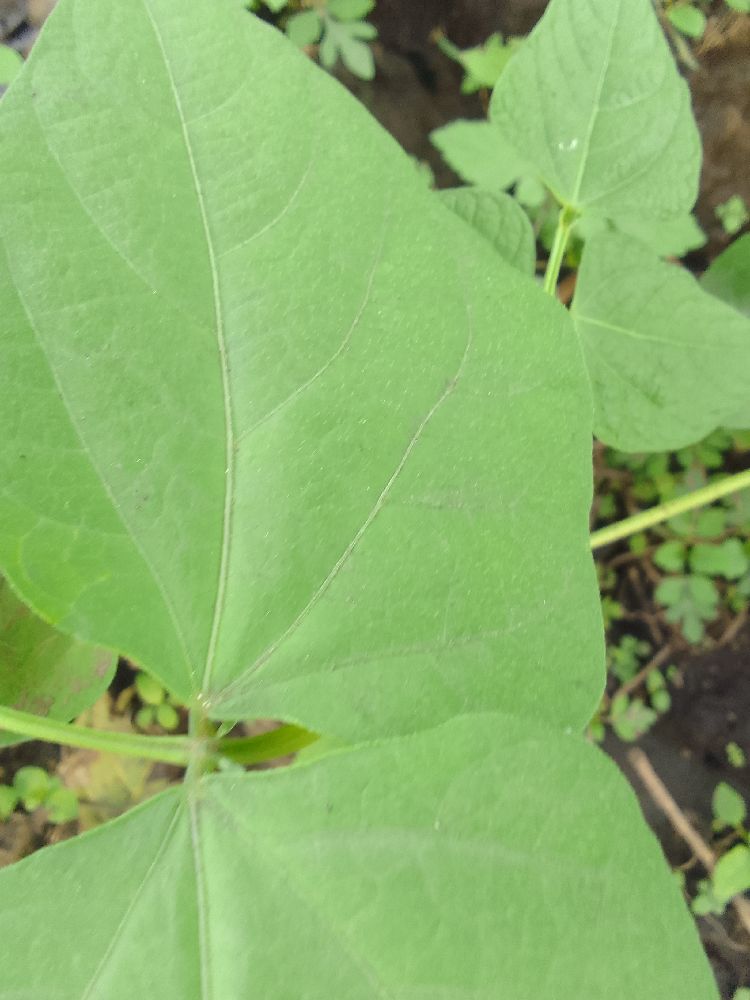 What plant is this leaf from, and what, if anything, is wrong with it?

common bean, healthy
